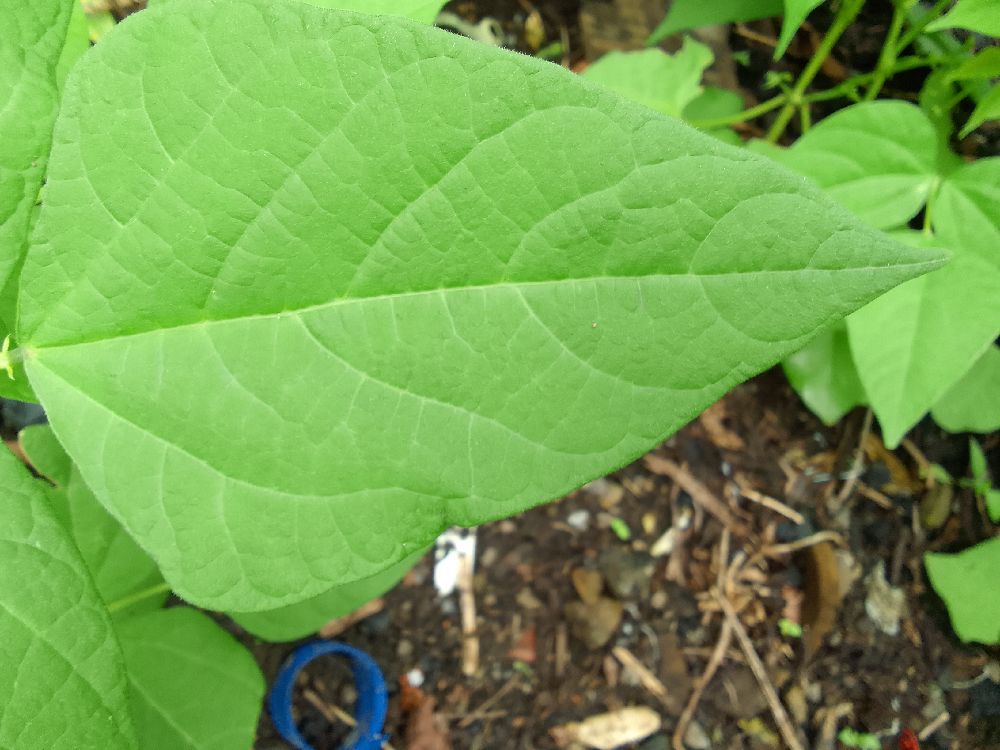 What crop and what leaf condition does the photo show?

common bean, healthy
